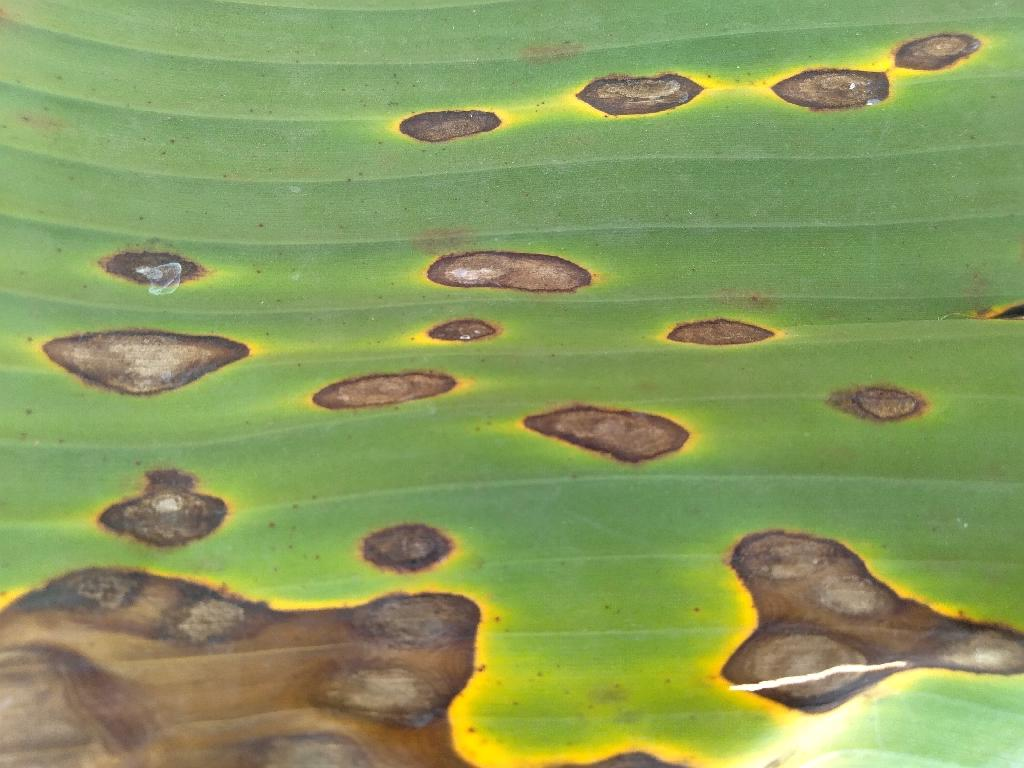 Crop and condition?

banana, black sigatoka
